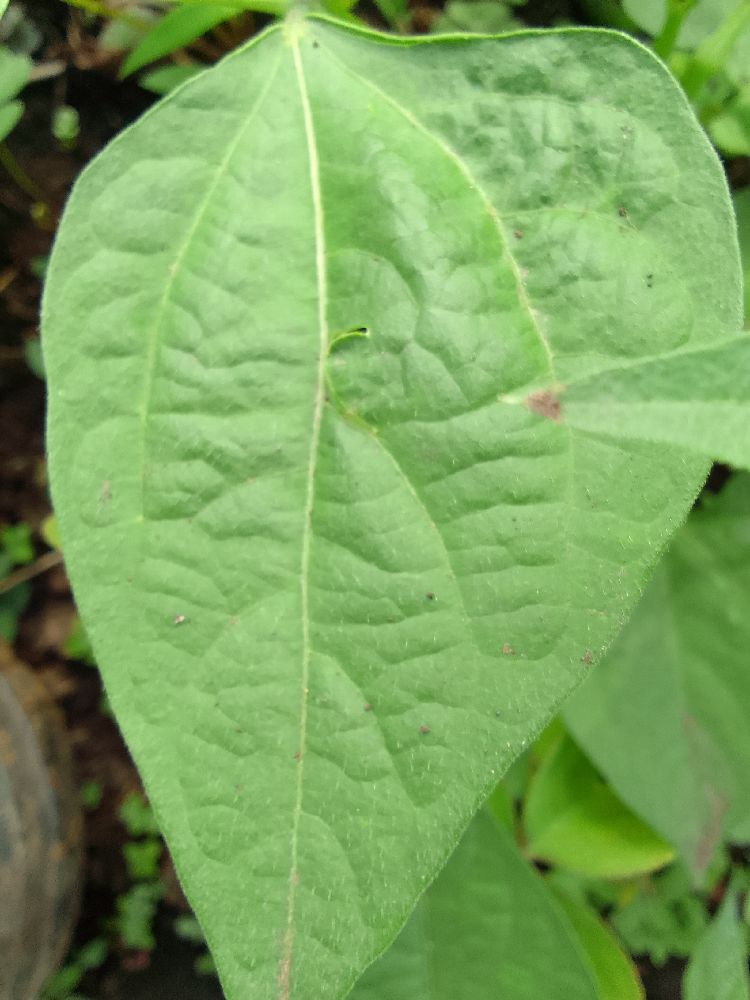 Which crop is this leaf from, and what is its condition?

common bean, healthy
